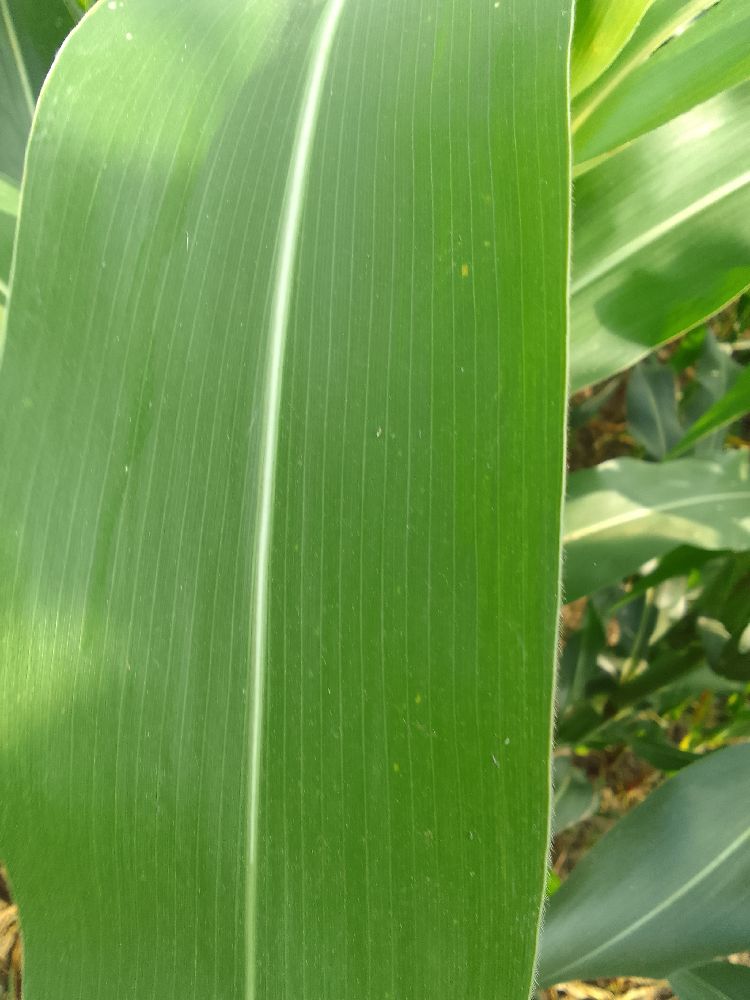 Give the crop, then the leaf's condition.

maize, healthy
